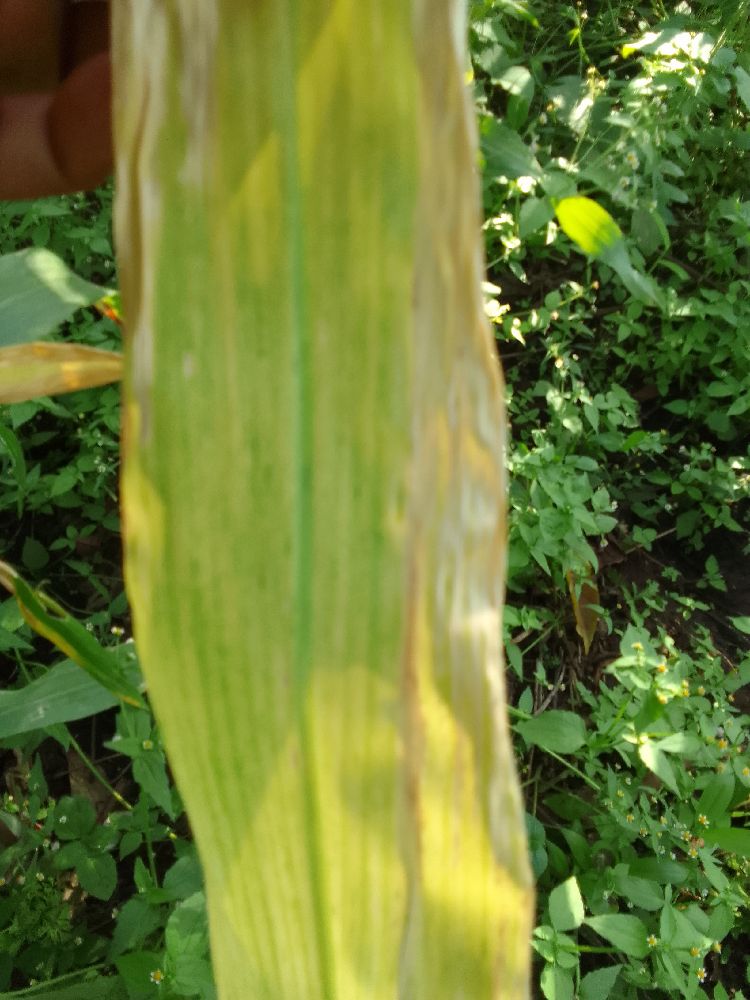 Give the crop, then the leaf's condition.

maize, maize lethal necrosis
